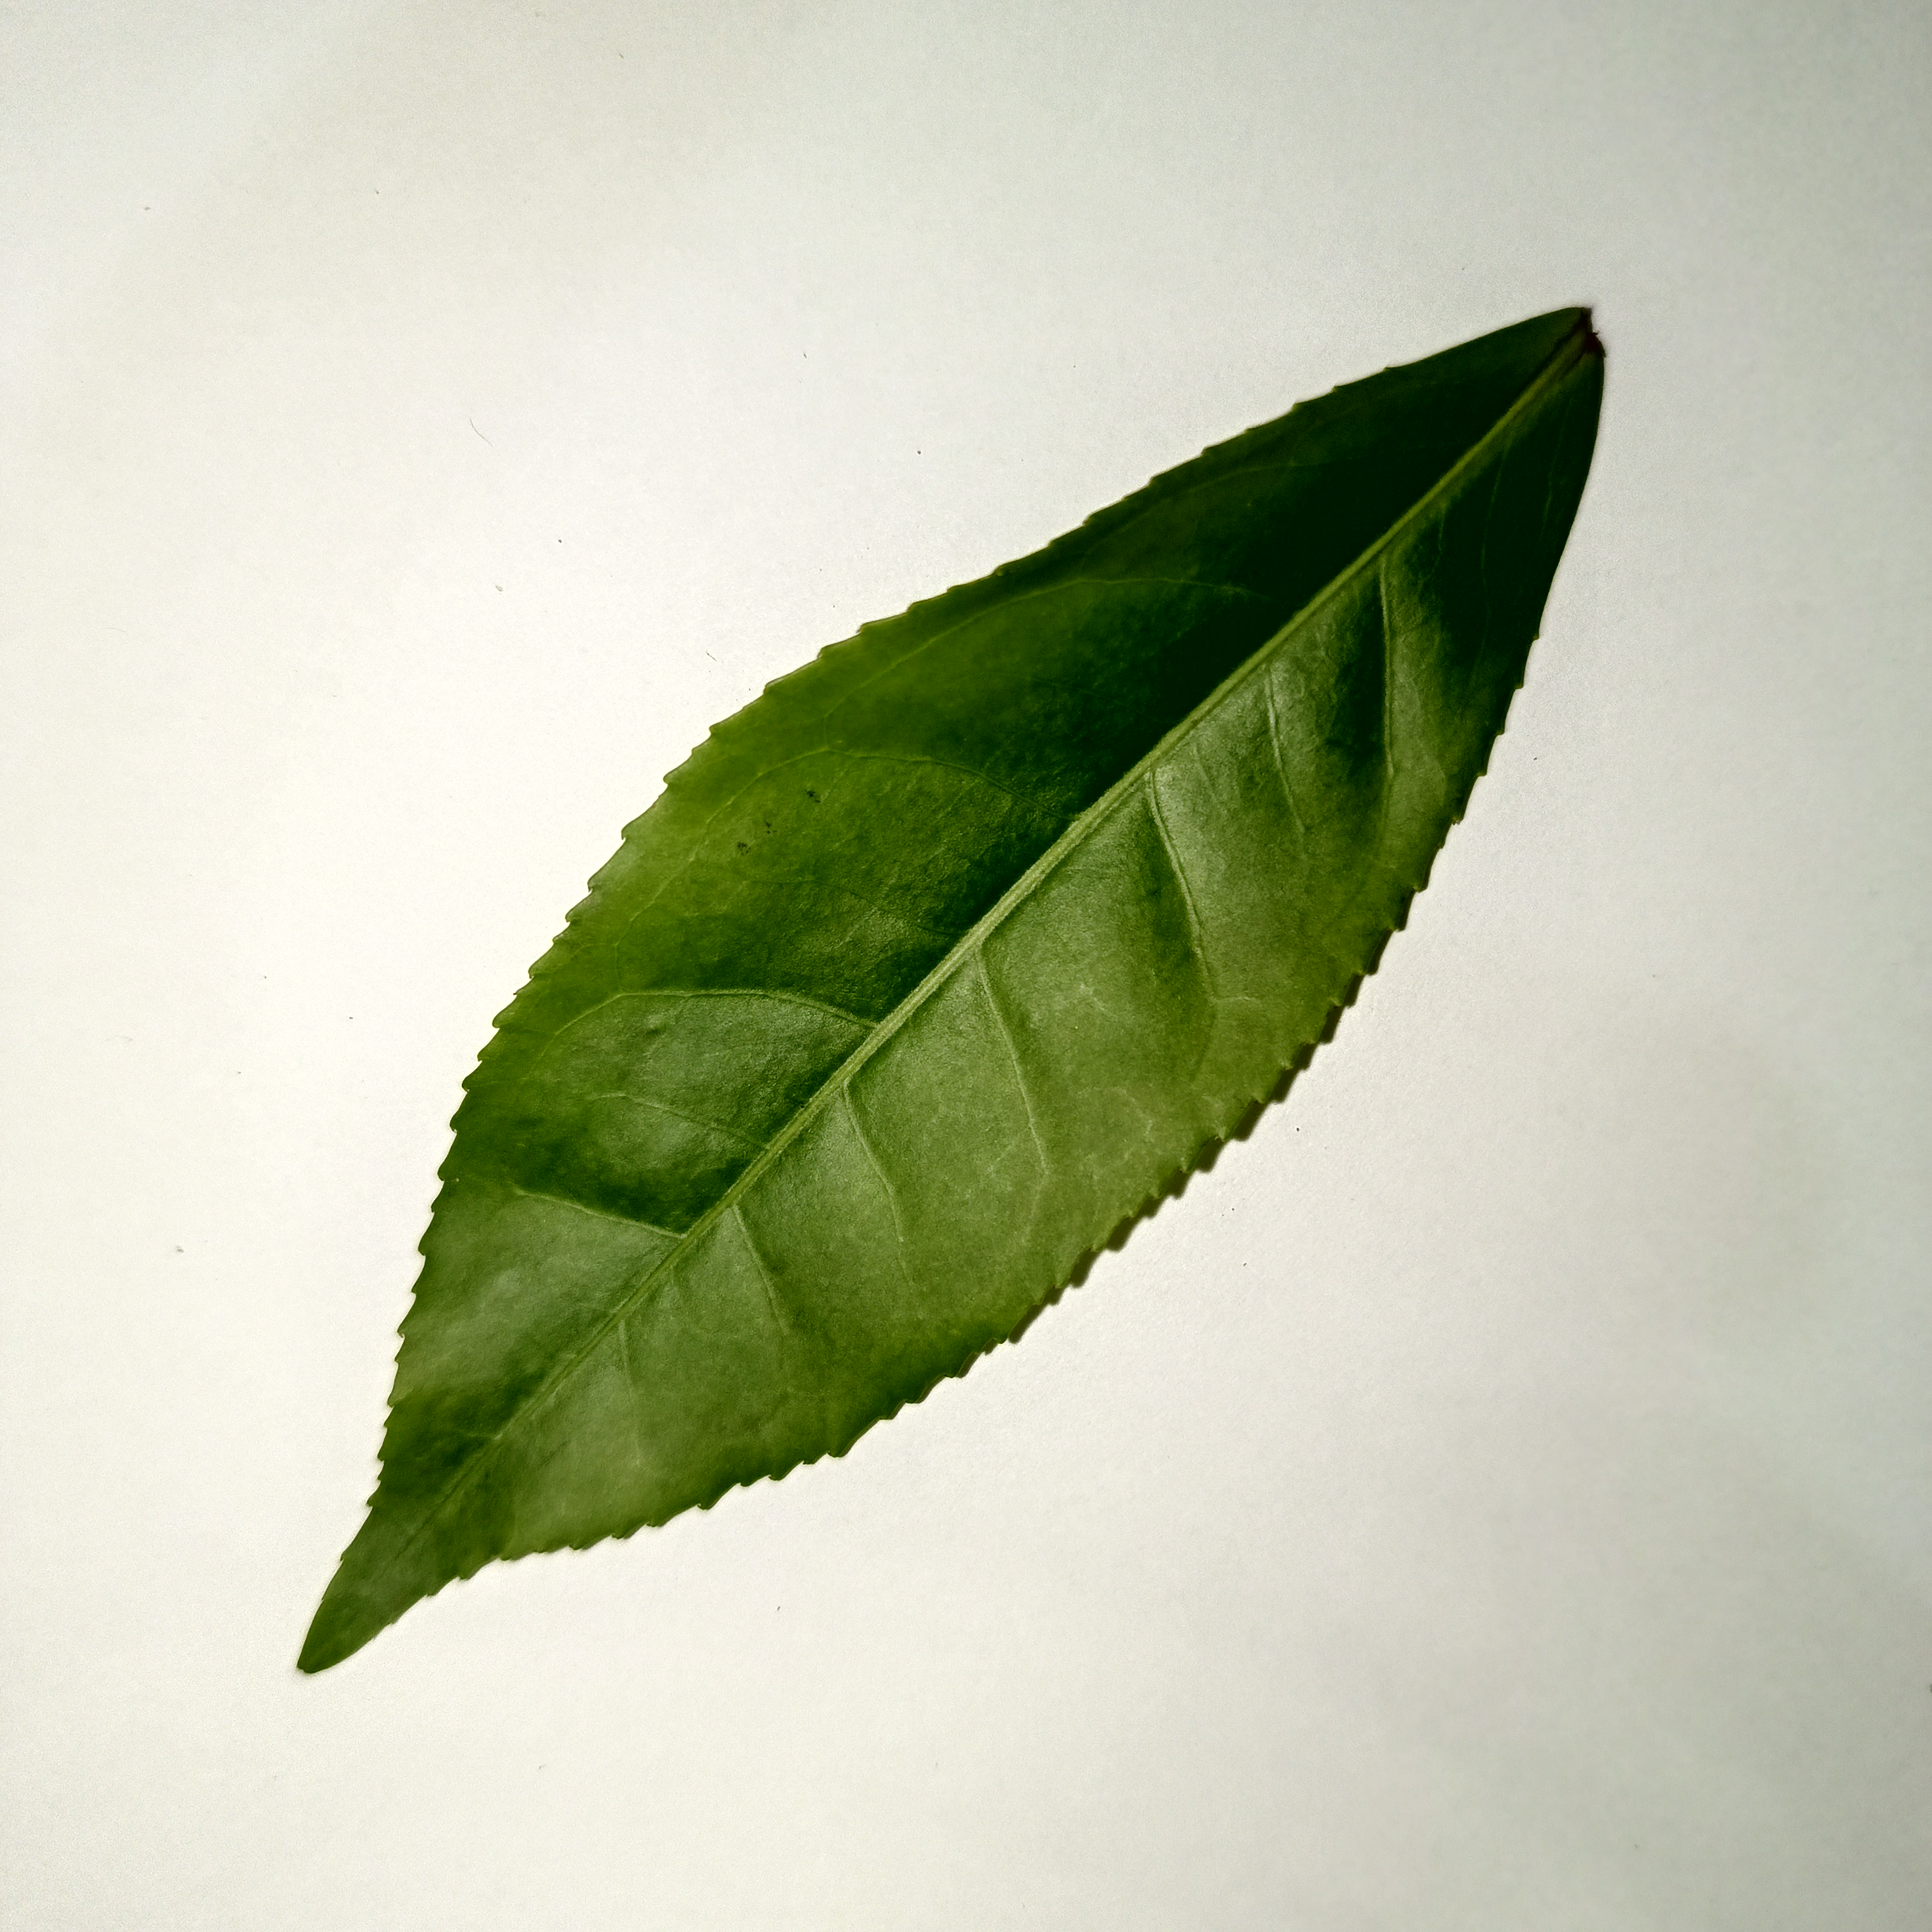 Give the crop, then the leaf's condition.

tea, healthy
